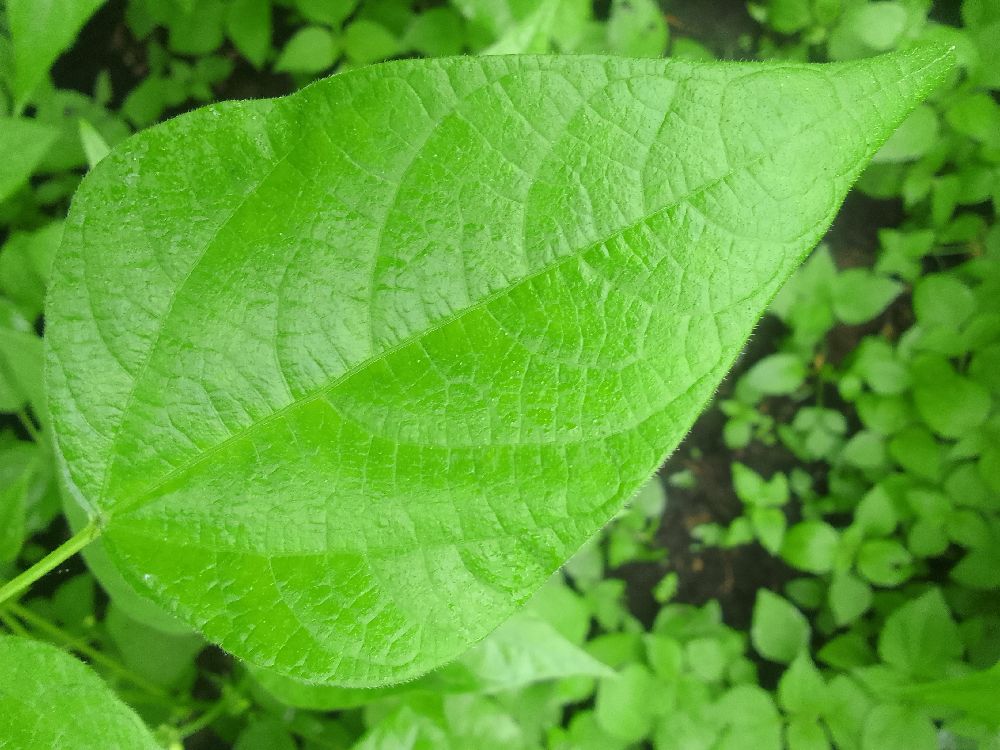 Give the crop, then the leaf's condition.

common bean, healthy
